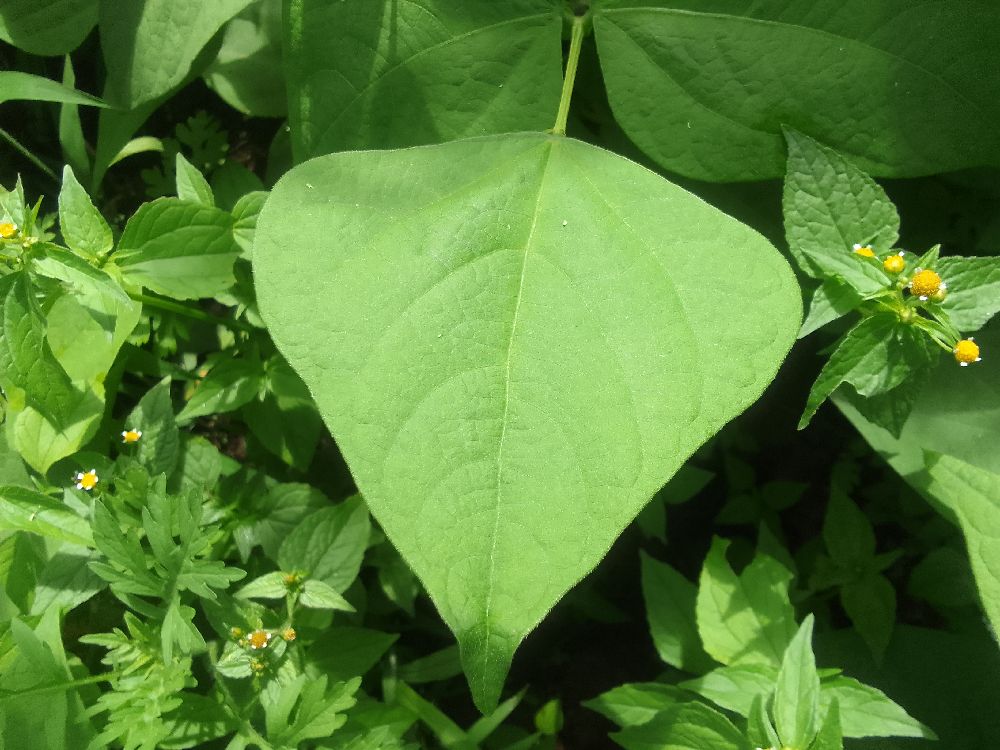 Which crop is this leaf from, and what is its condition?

common bean, healthy
